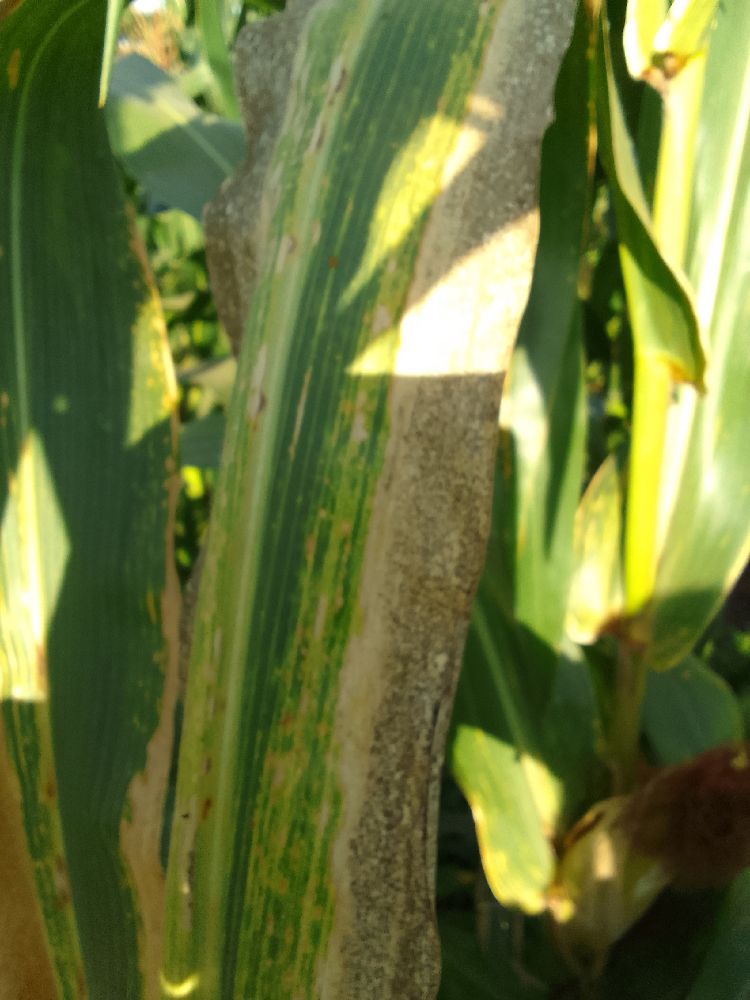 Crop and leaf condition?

maize, maize lethal necrosis
